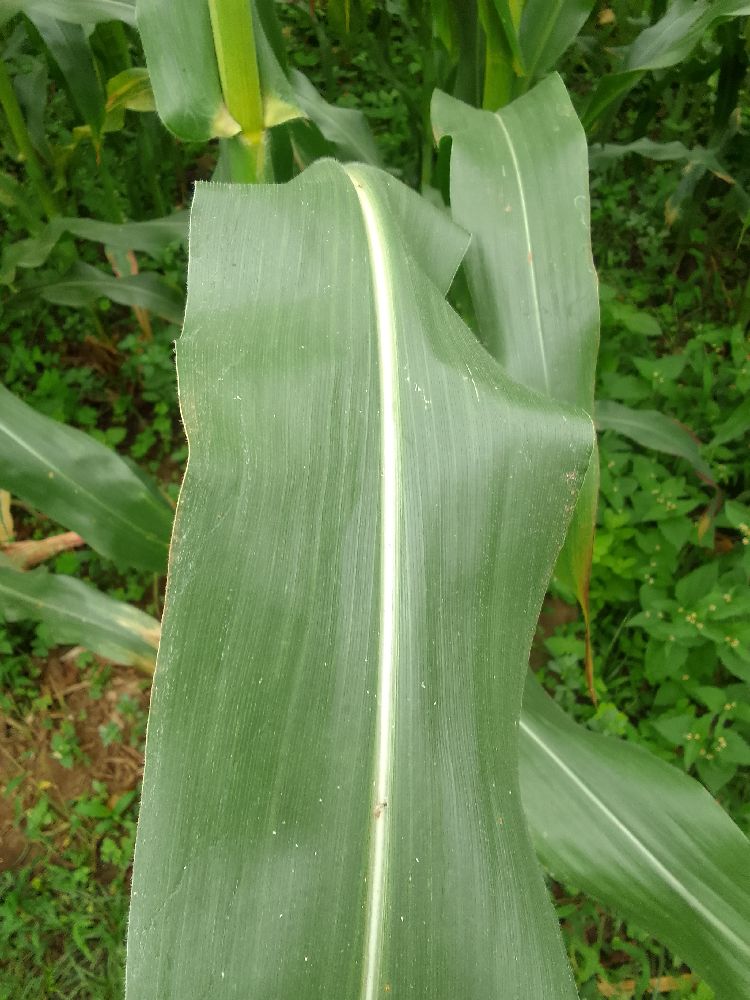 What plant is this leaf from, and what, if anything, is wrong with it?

maize, healthy
